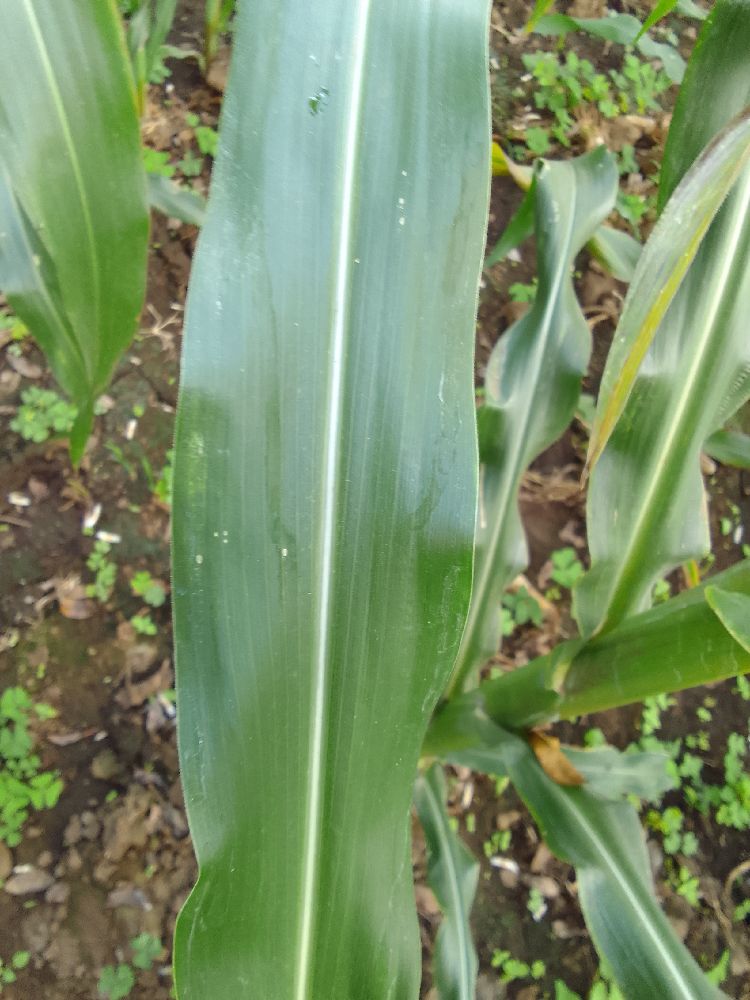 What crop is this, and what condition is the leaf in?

maize, healthy
